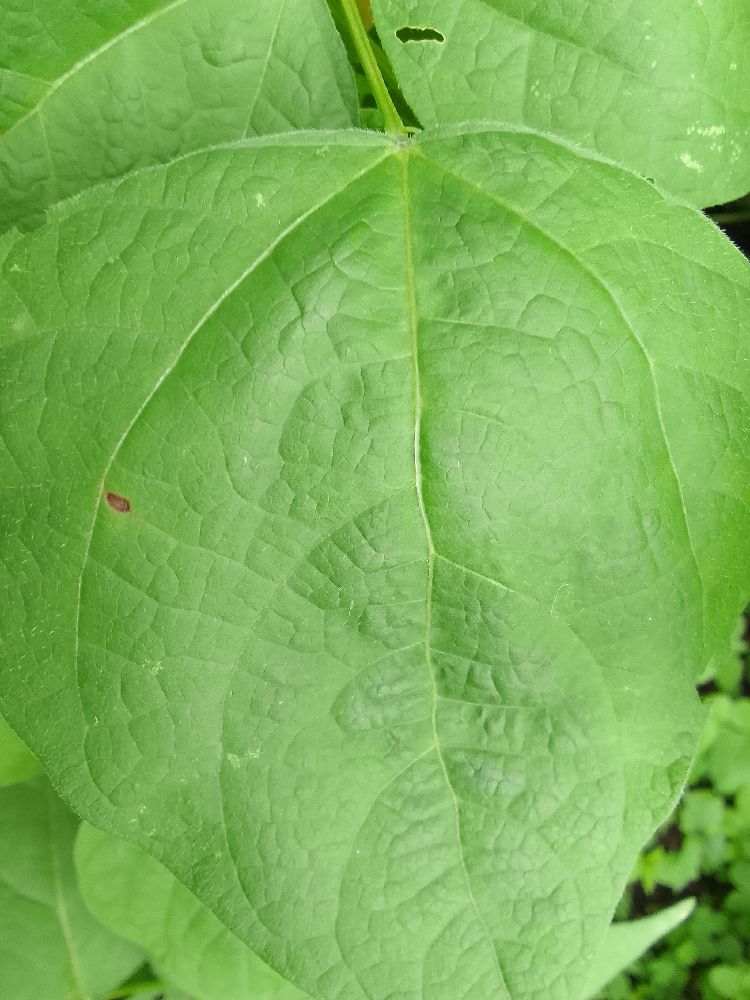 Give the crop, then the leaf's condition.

common bean, healthy
